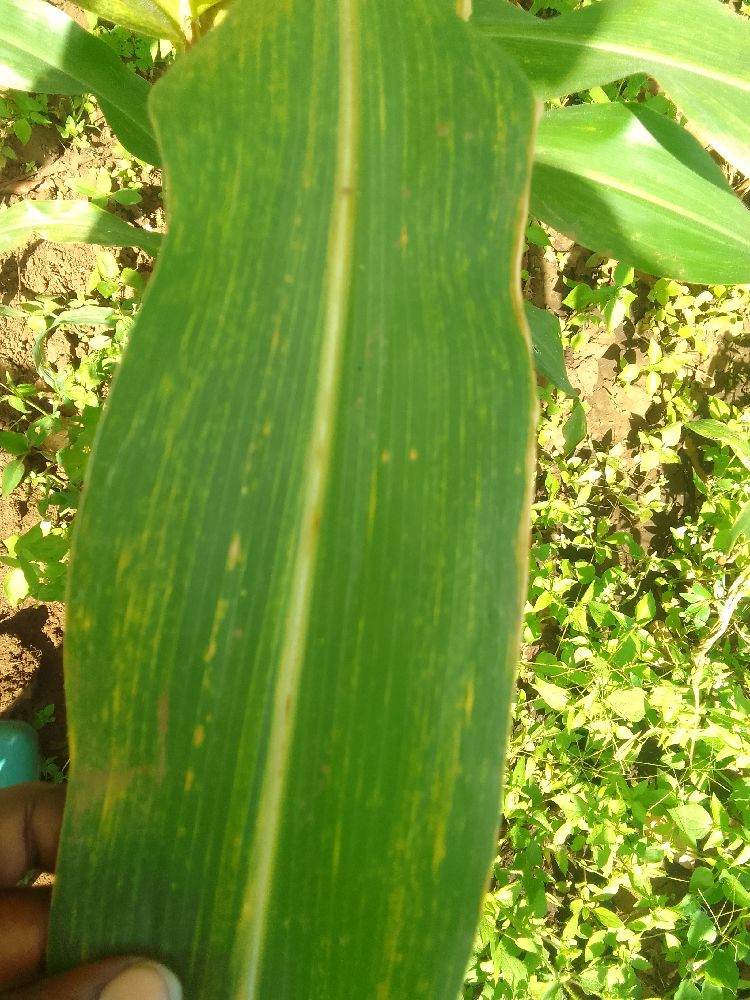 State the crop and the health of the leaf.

maize, maize lethal necrosis
